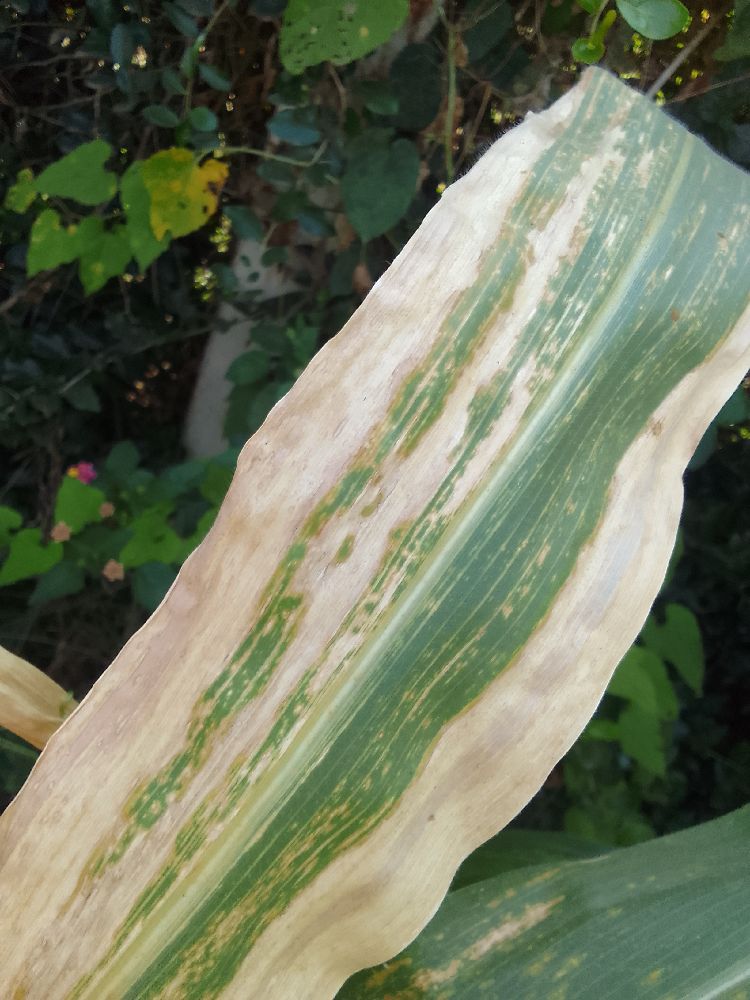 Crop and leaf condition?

maize, maize lethal necrosis
